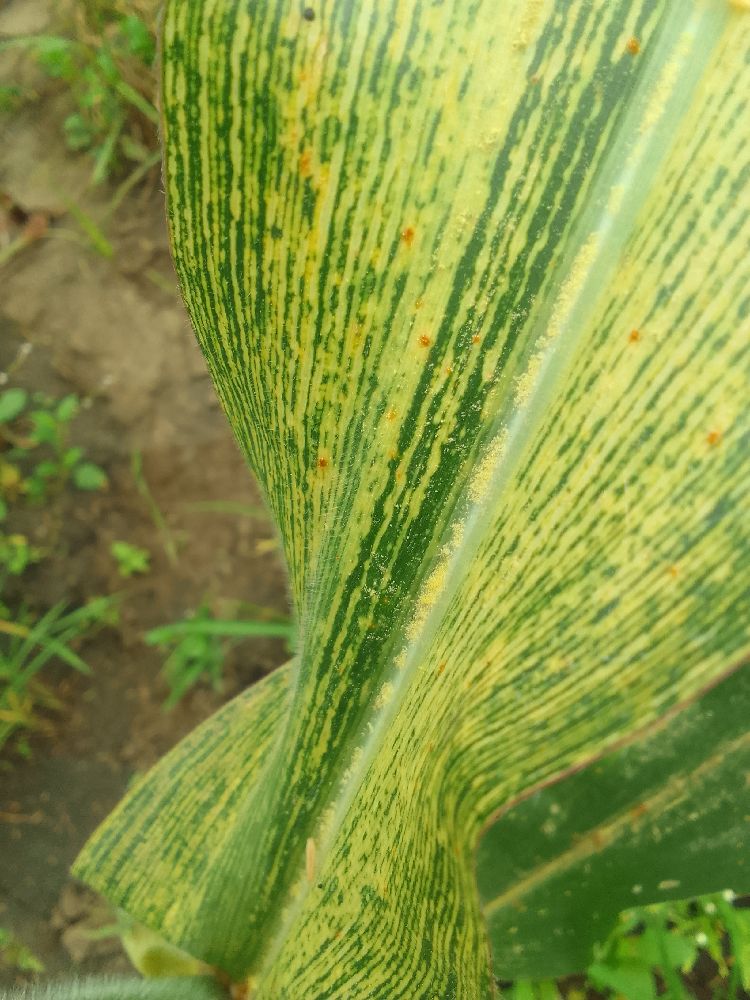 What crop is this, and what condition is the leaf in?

maize, maize streak virus
